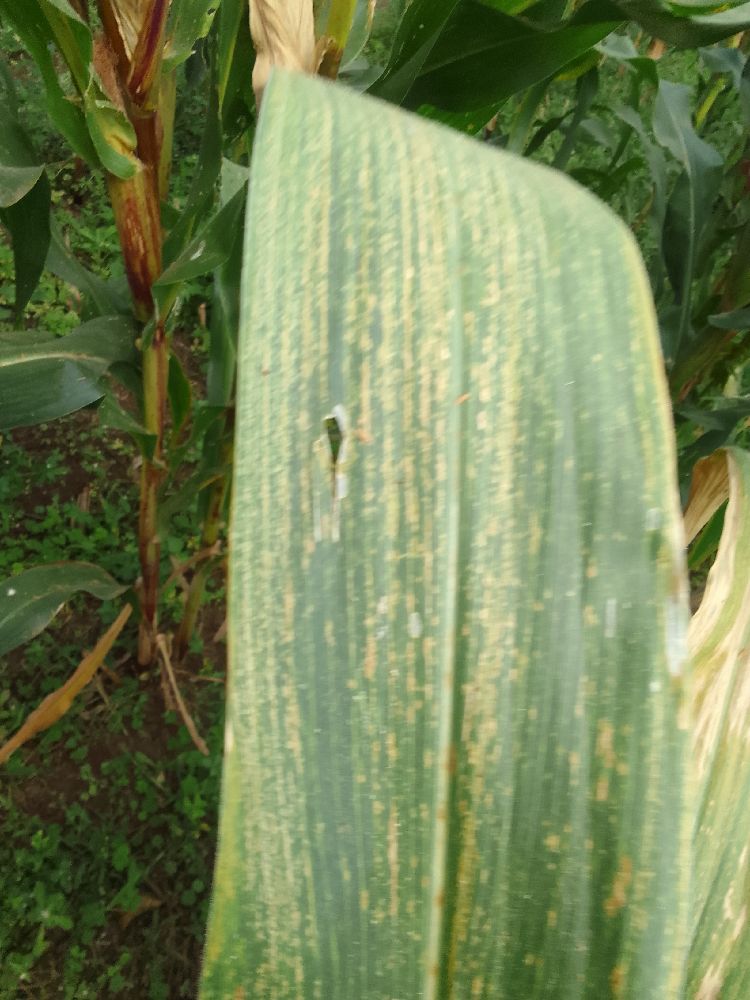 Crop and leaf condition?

maize, maize lethal necrosis
